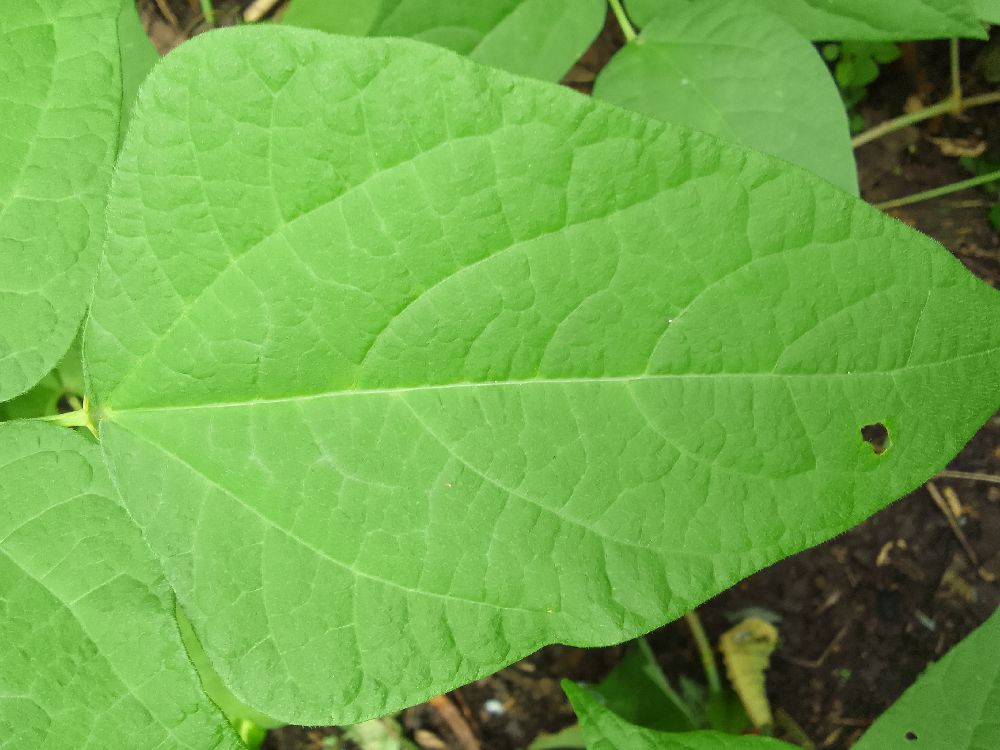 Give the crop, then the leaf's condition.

common bean, healthy
